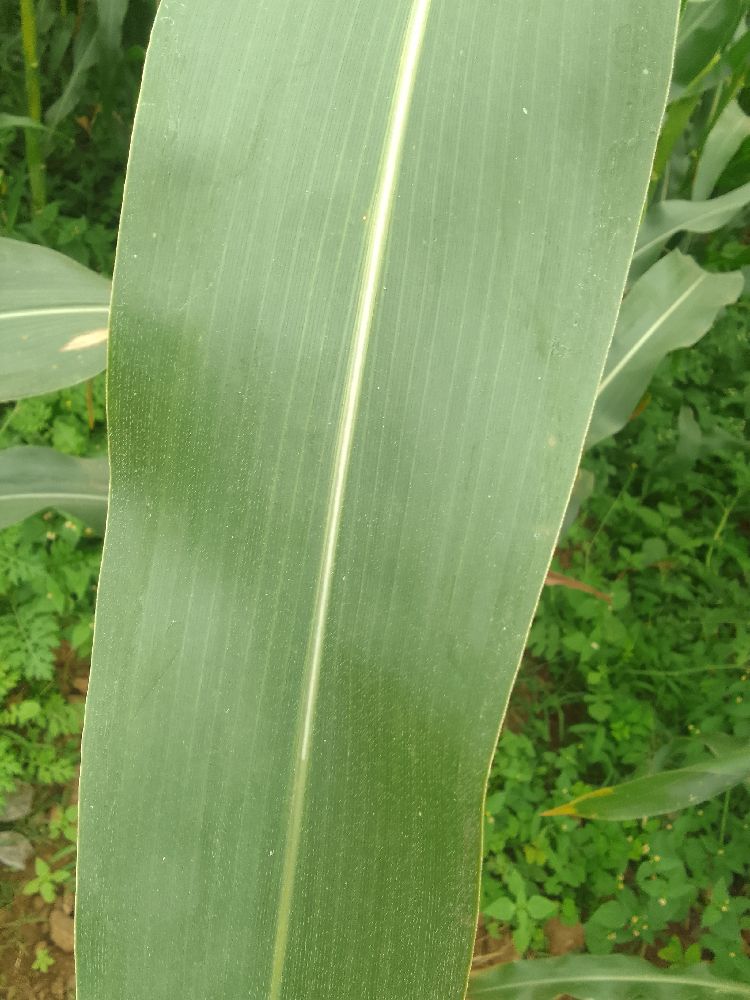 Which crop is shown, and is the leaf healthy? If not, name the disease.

maize, healthy
